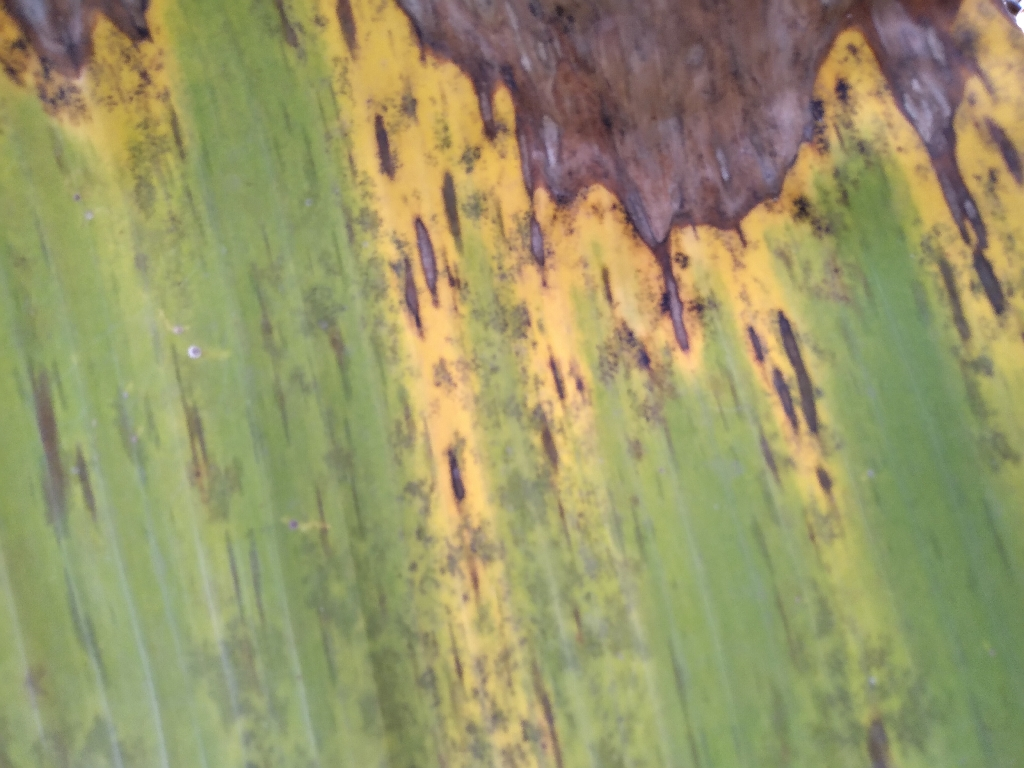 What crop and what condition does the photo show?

banana, black sigatoka
